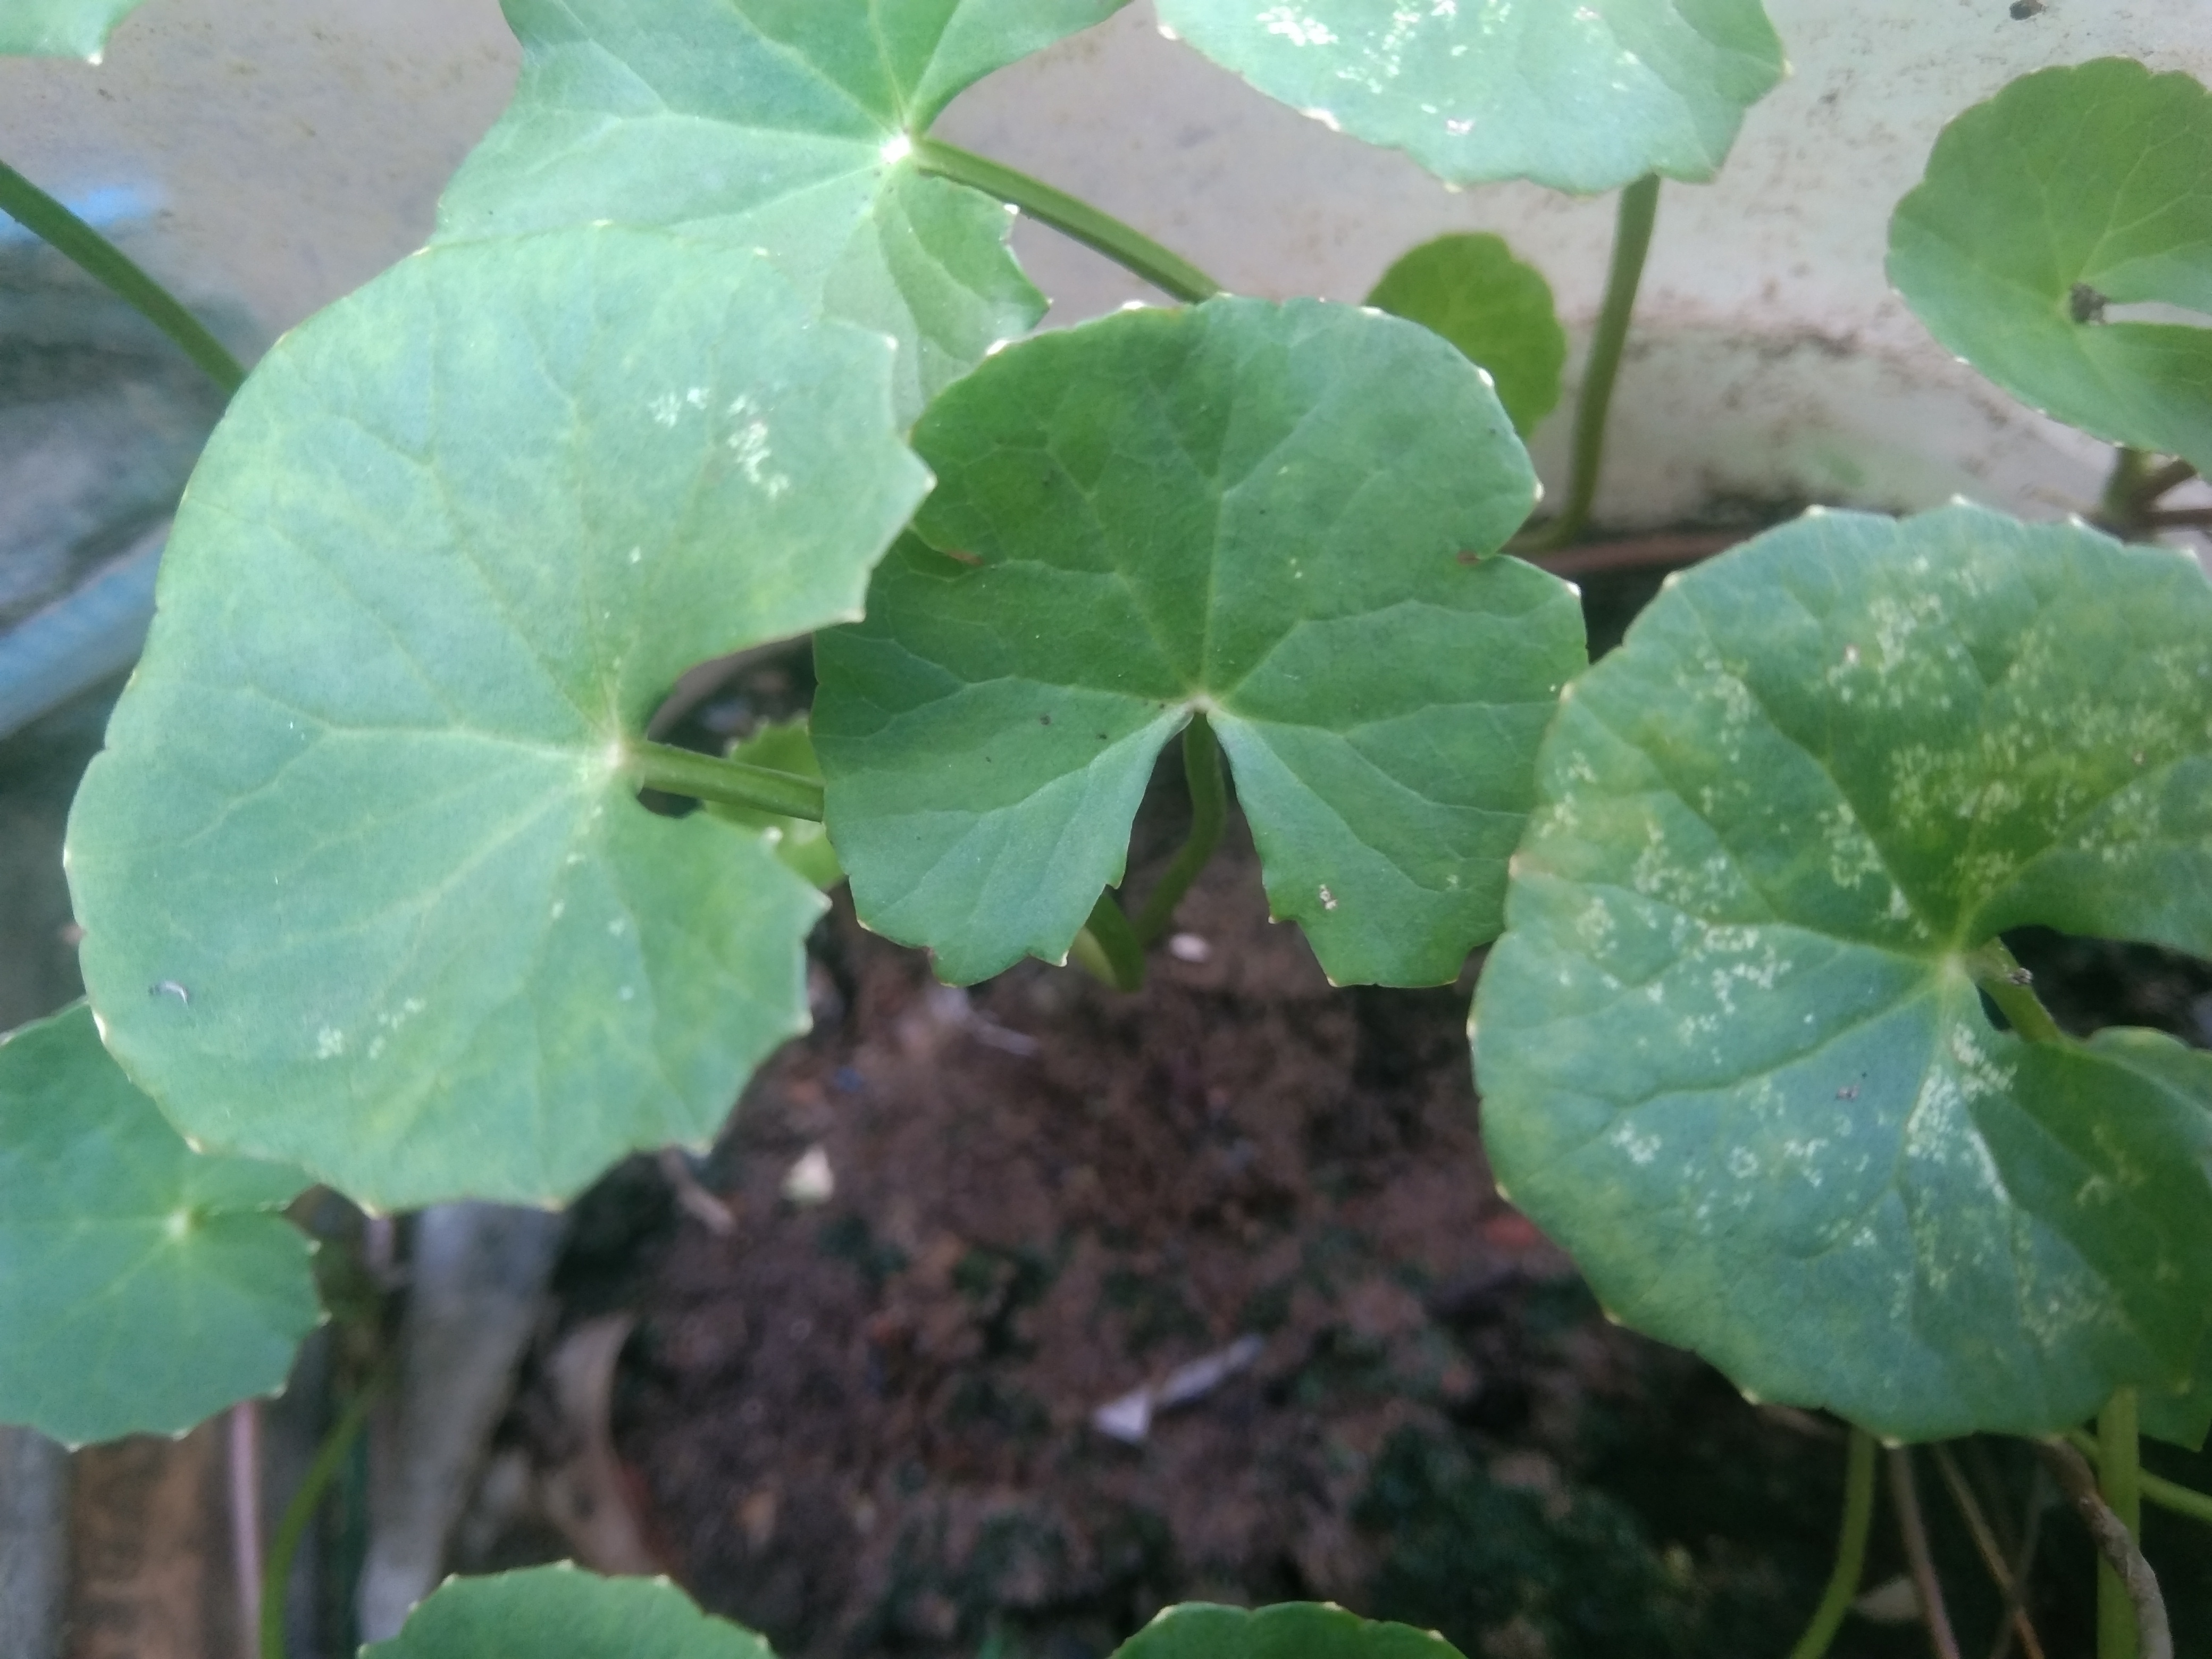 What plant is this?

thankuni
